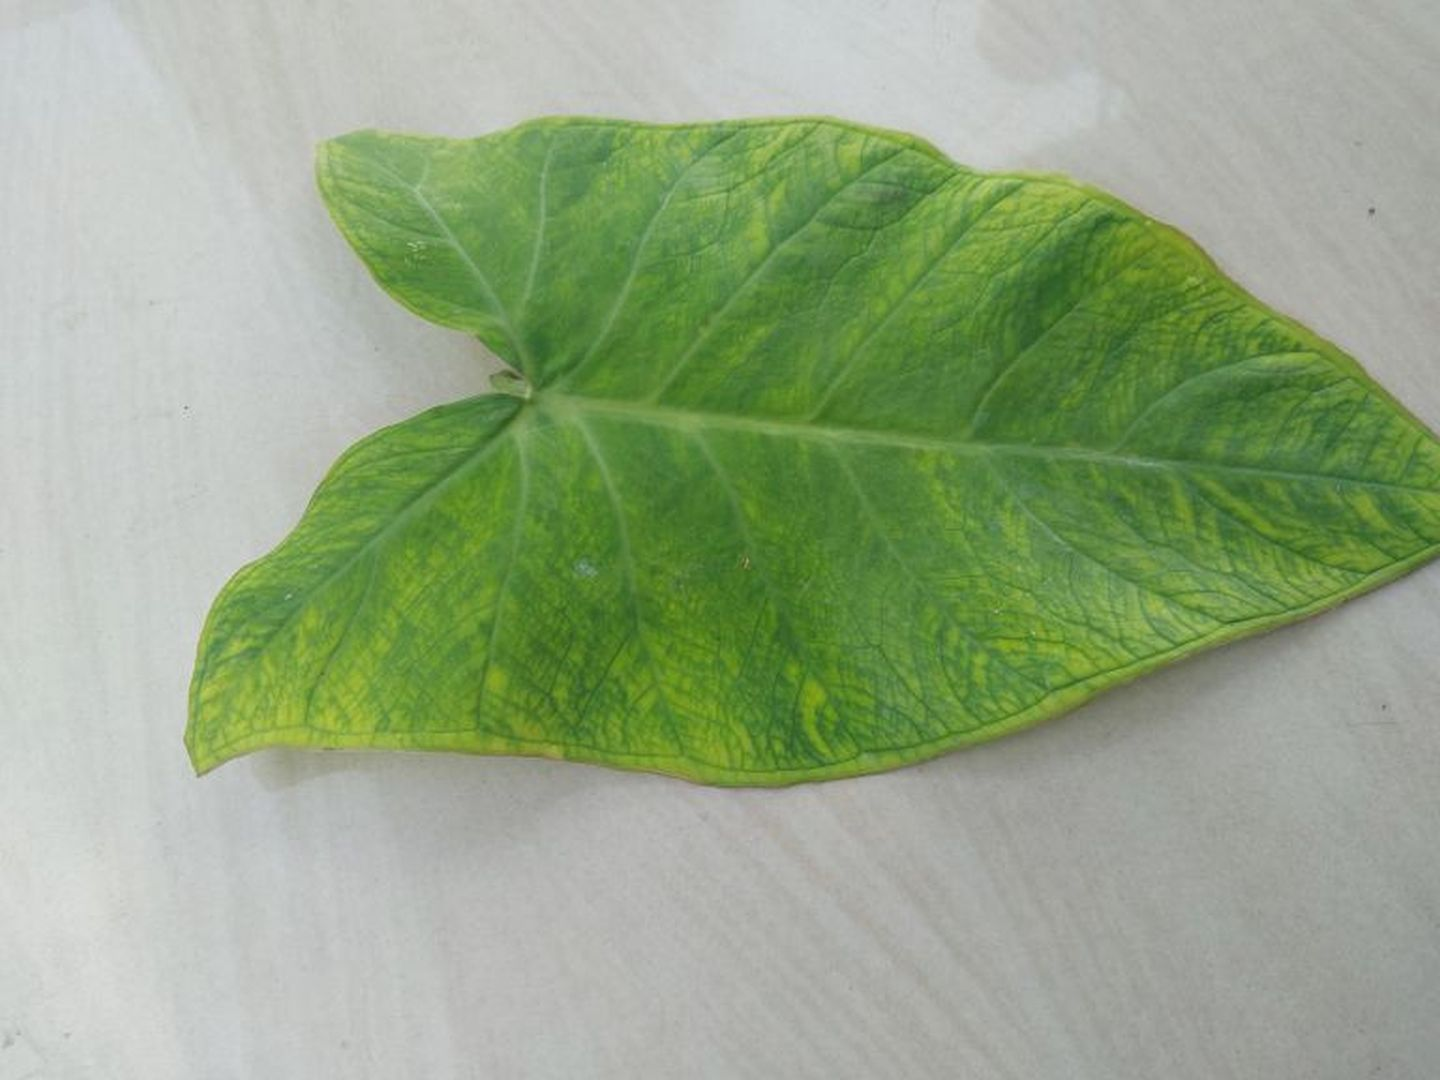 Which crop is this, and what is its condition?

taro, mosaic
